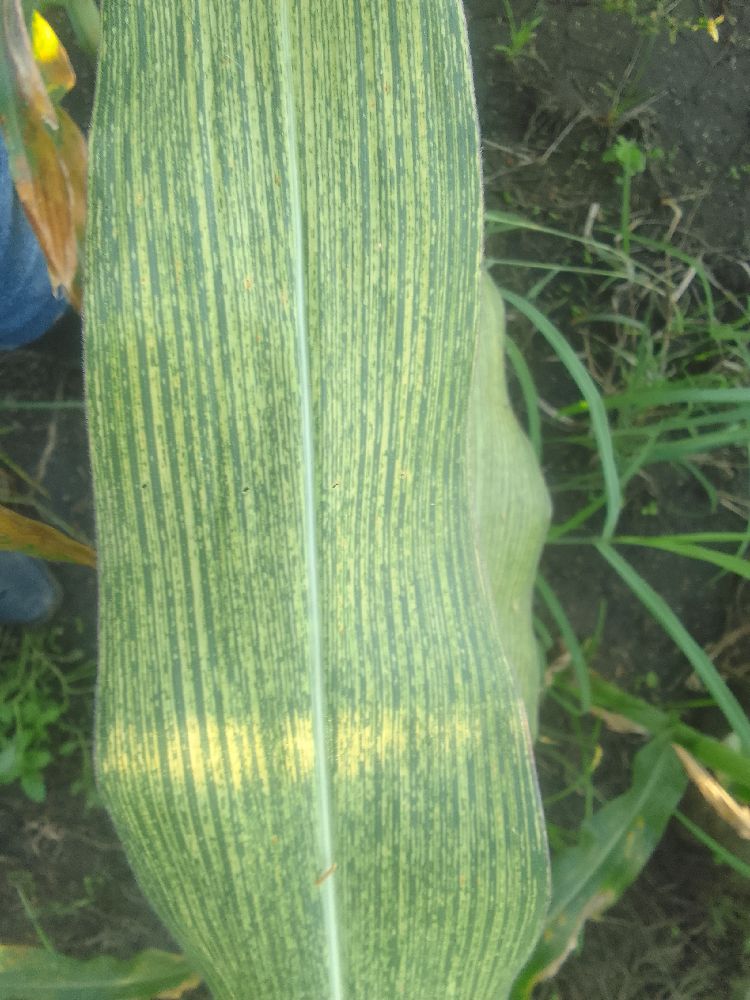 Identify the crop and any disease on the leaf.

maize, maize streak virus
